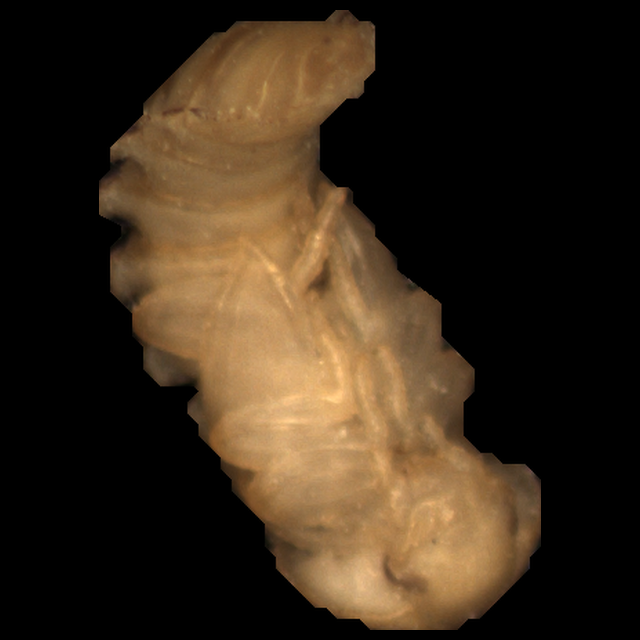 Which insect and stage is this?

mealworm pupa
